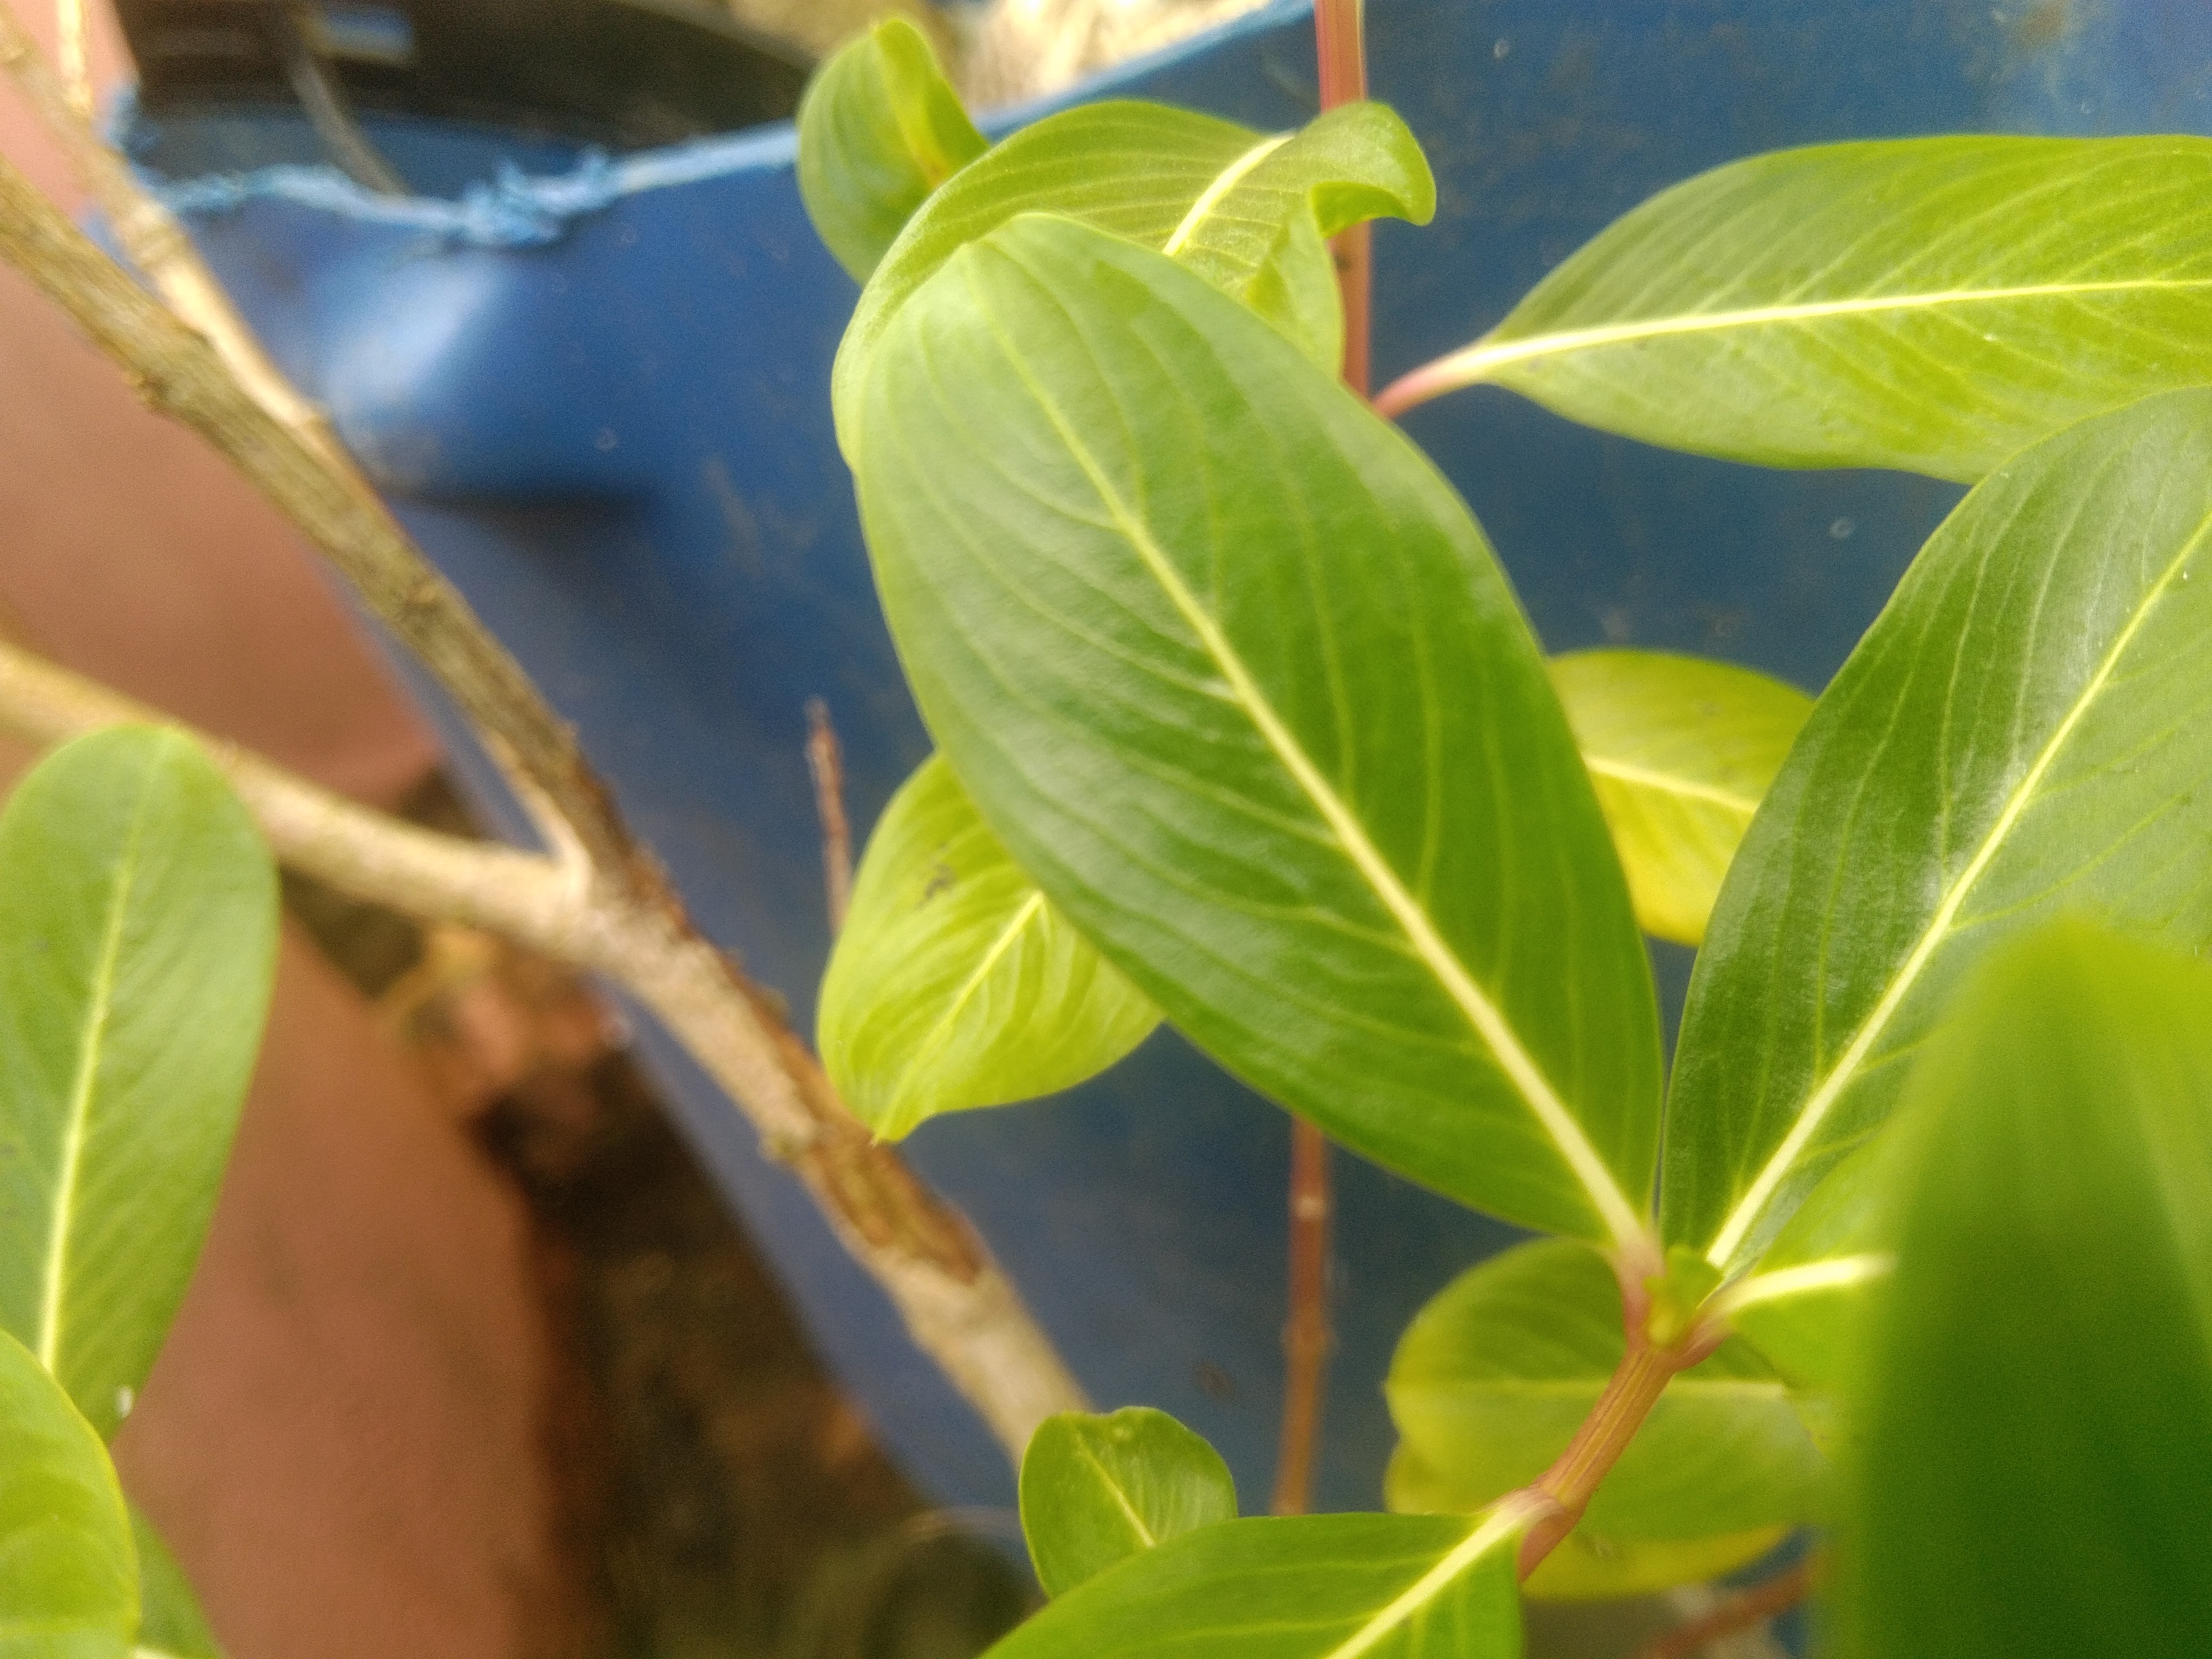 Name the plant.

rose periwinkle
